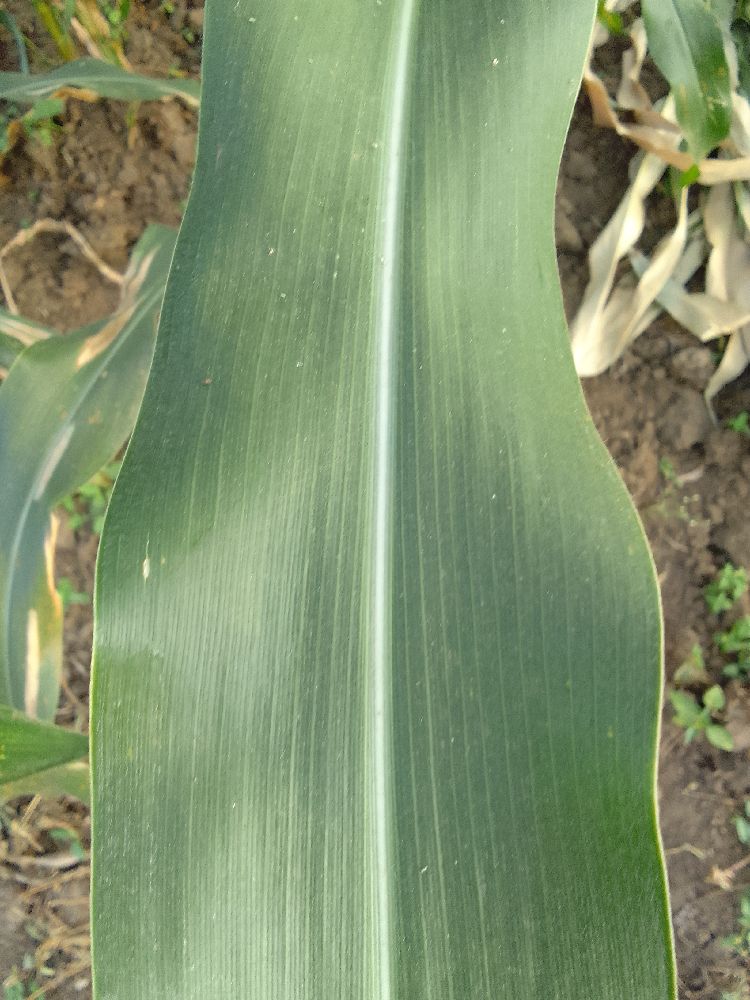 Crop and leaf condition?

maize, healthy
